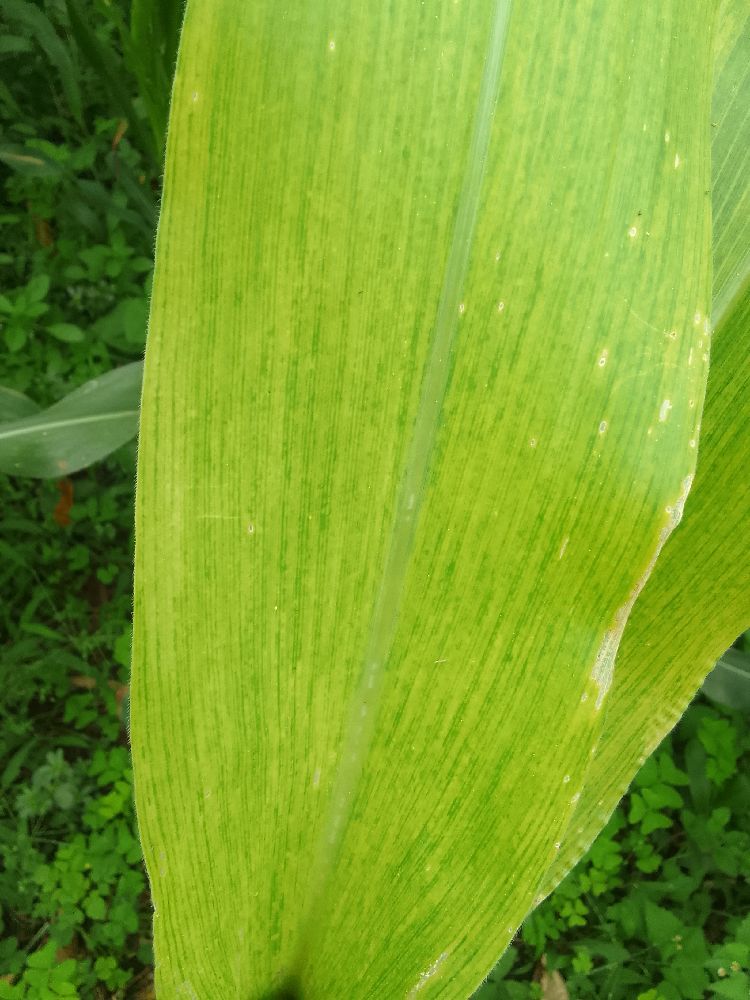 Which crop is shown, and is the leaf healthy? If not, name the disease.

maize, maize lethal necrosis
